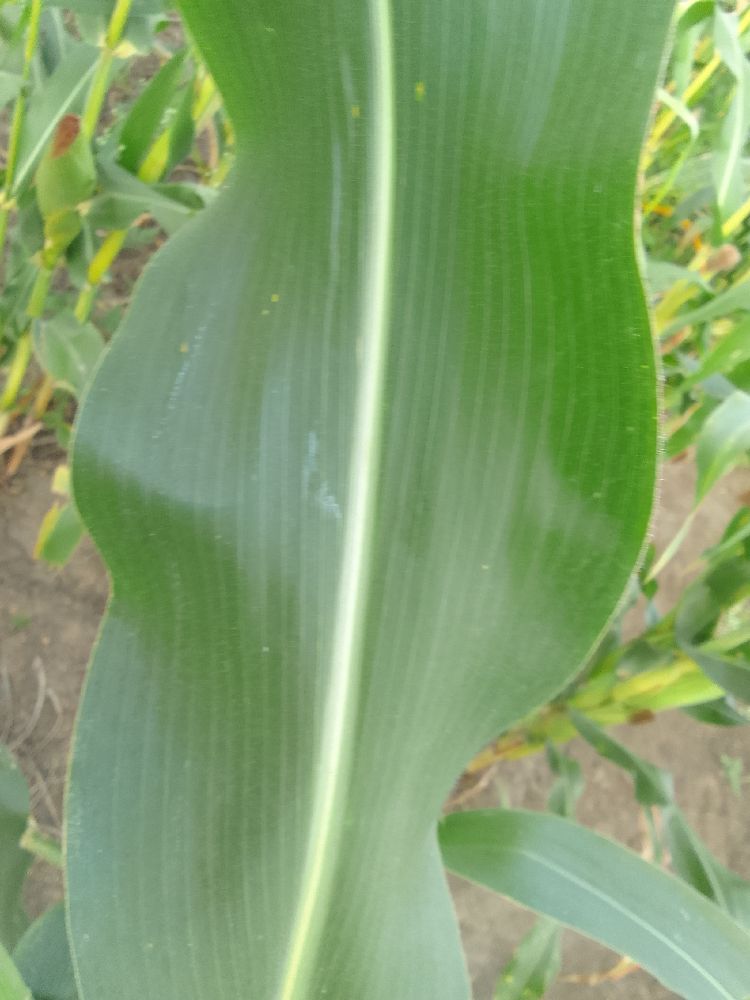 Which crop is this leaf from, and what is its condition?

maize, healthy
